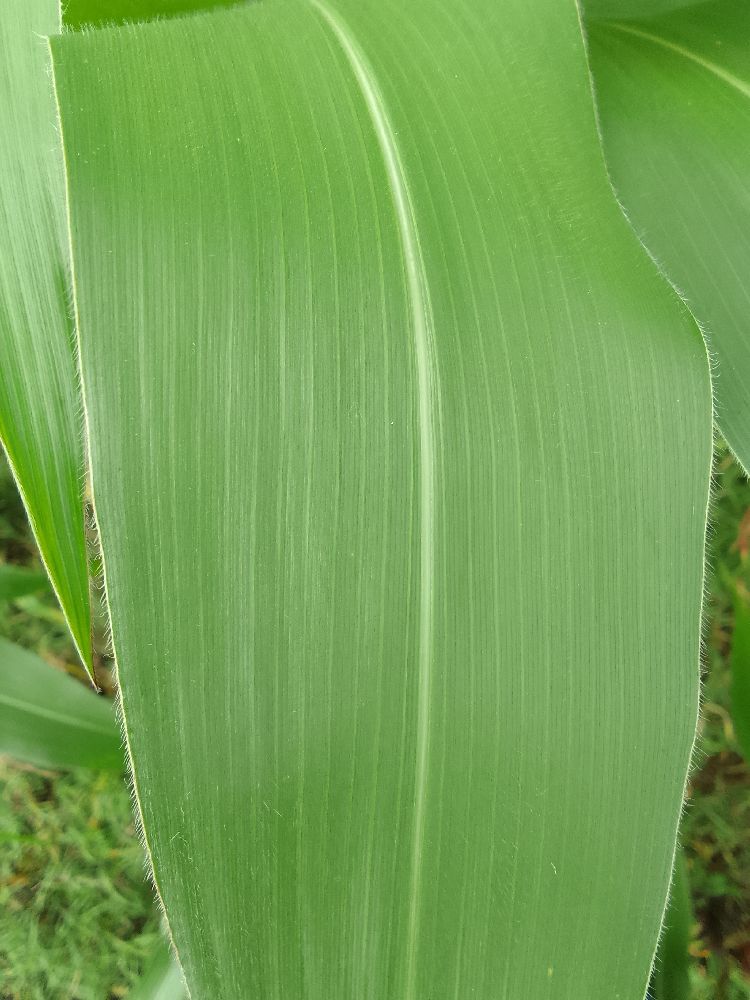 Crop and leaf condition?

maize, healthy
